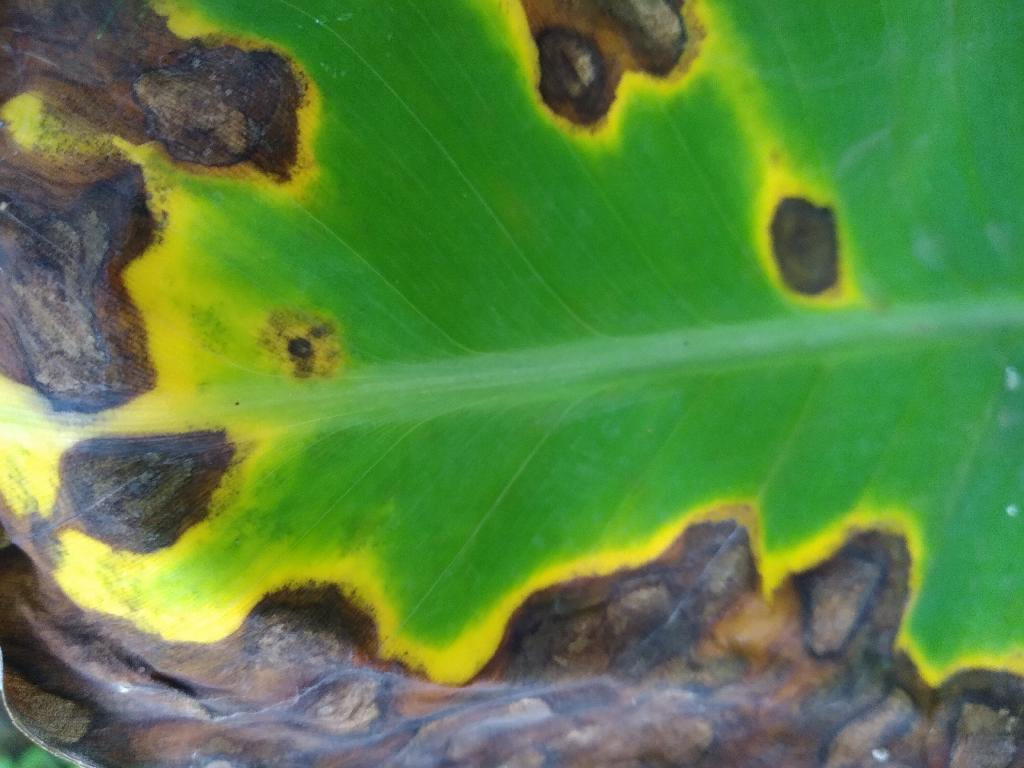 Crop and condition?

banana, black sigatoka
